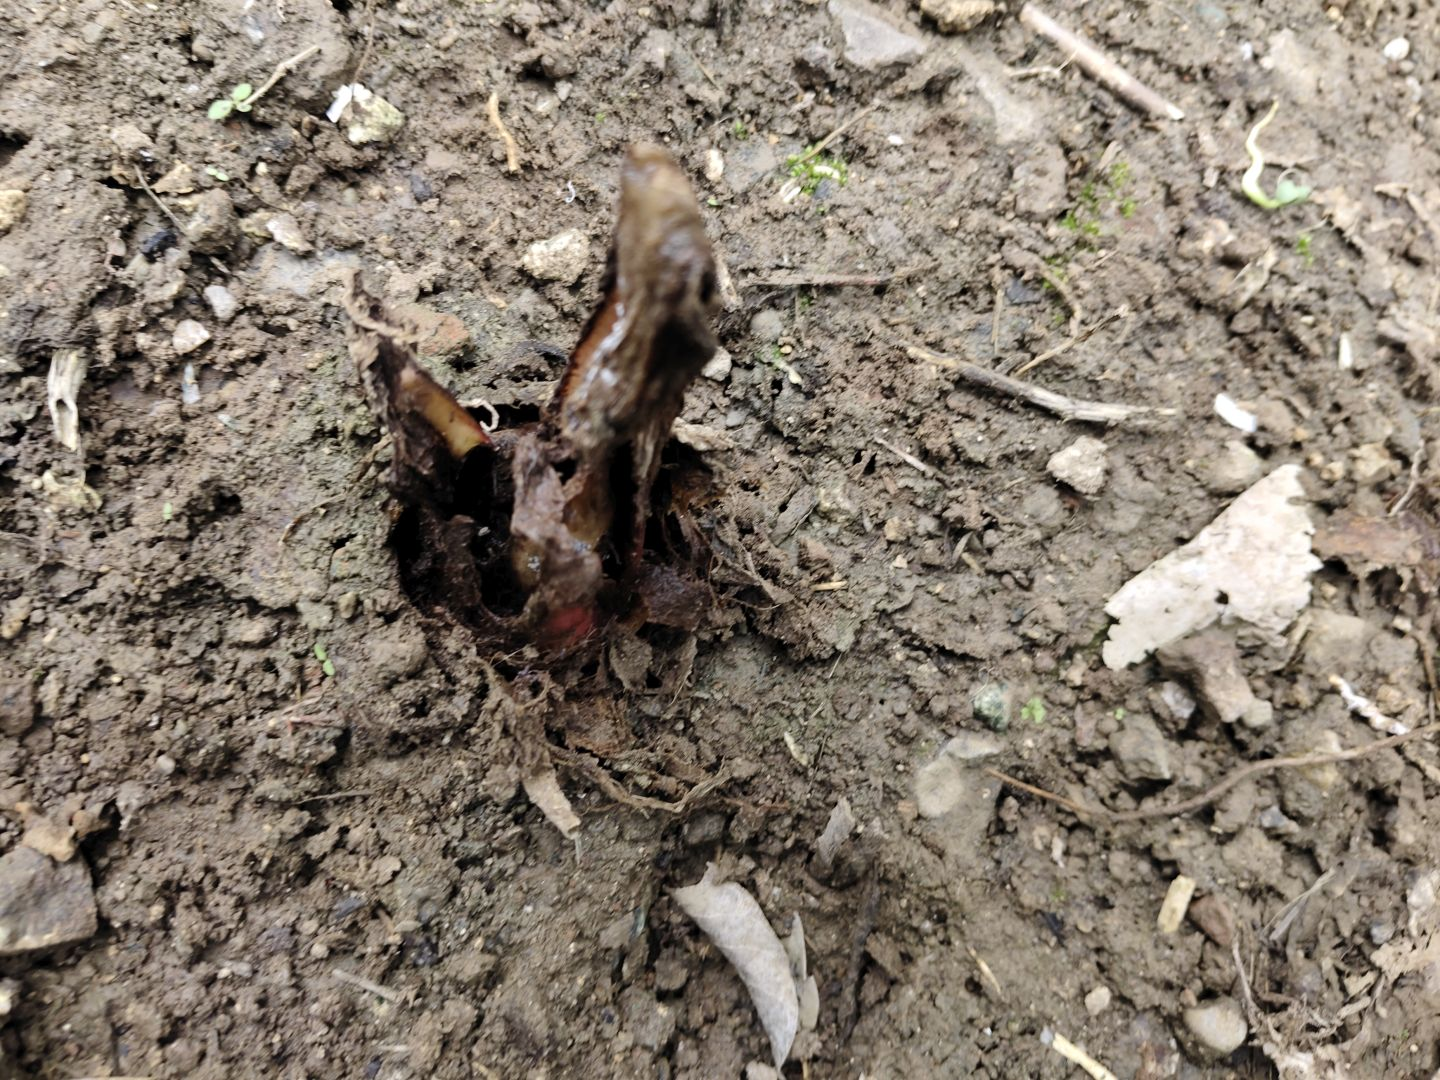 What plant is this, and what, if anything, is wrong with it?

taro, root rot
